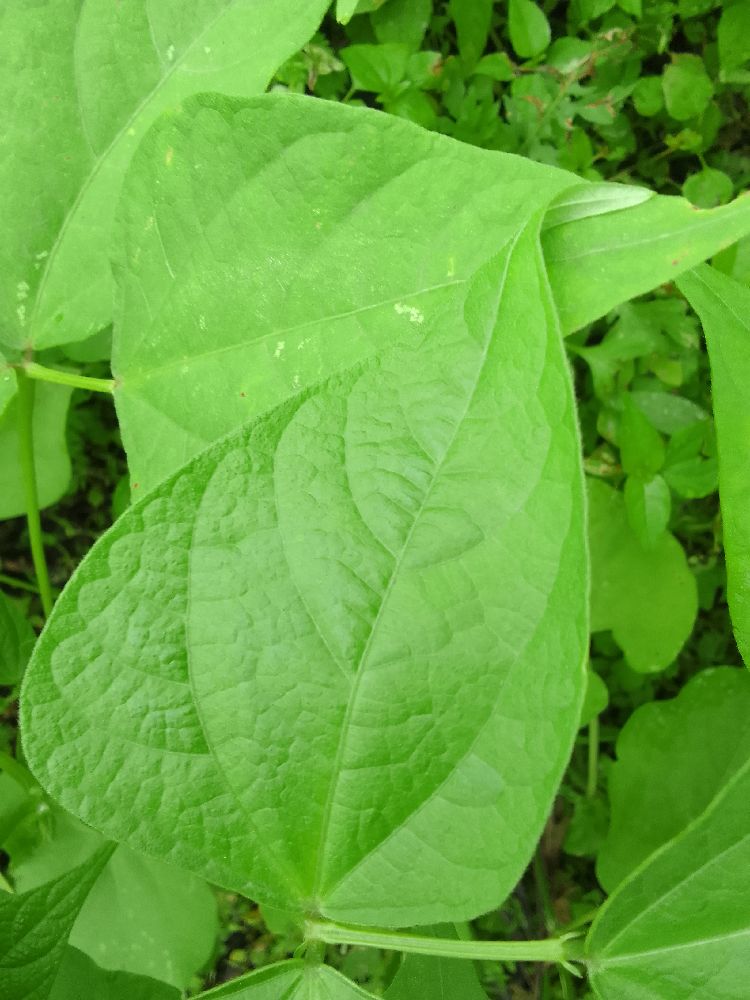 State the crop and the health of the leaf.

common bean, healthy
